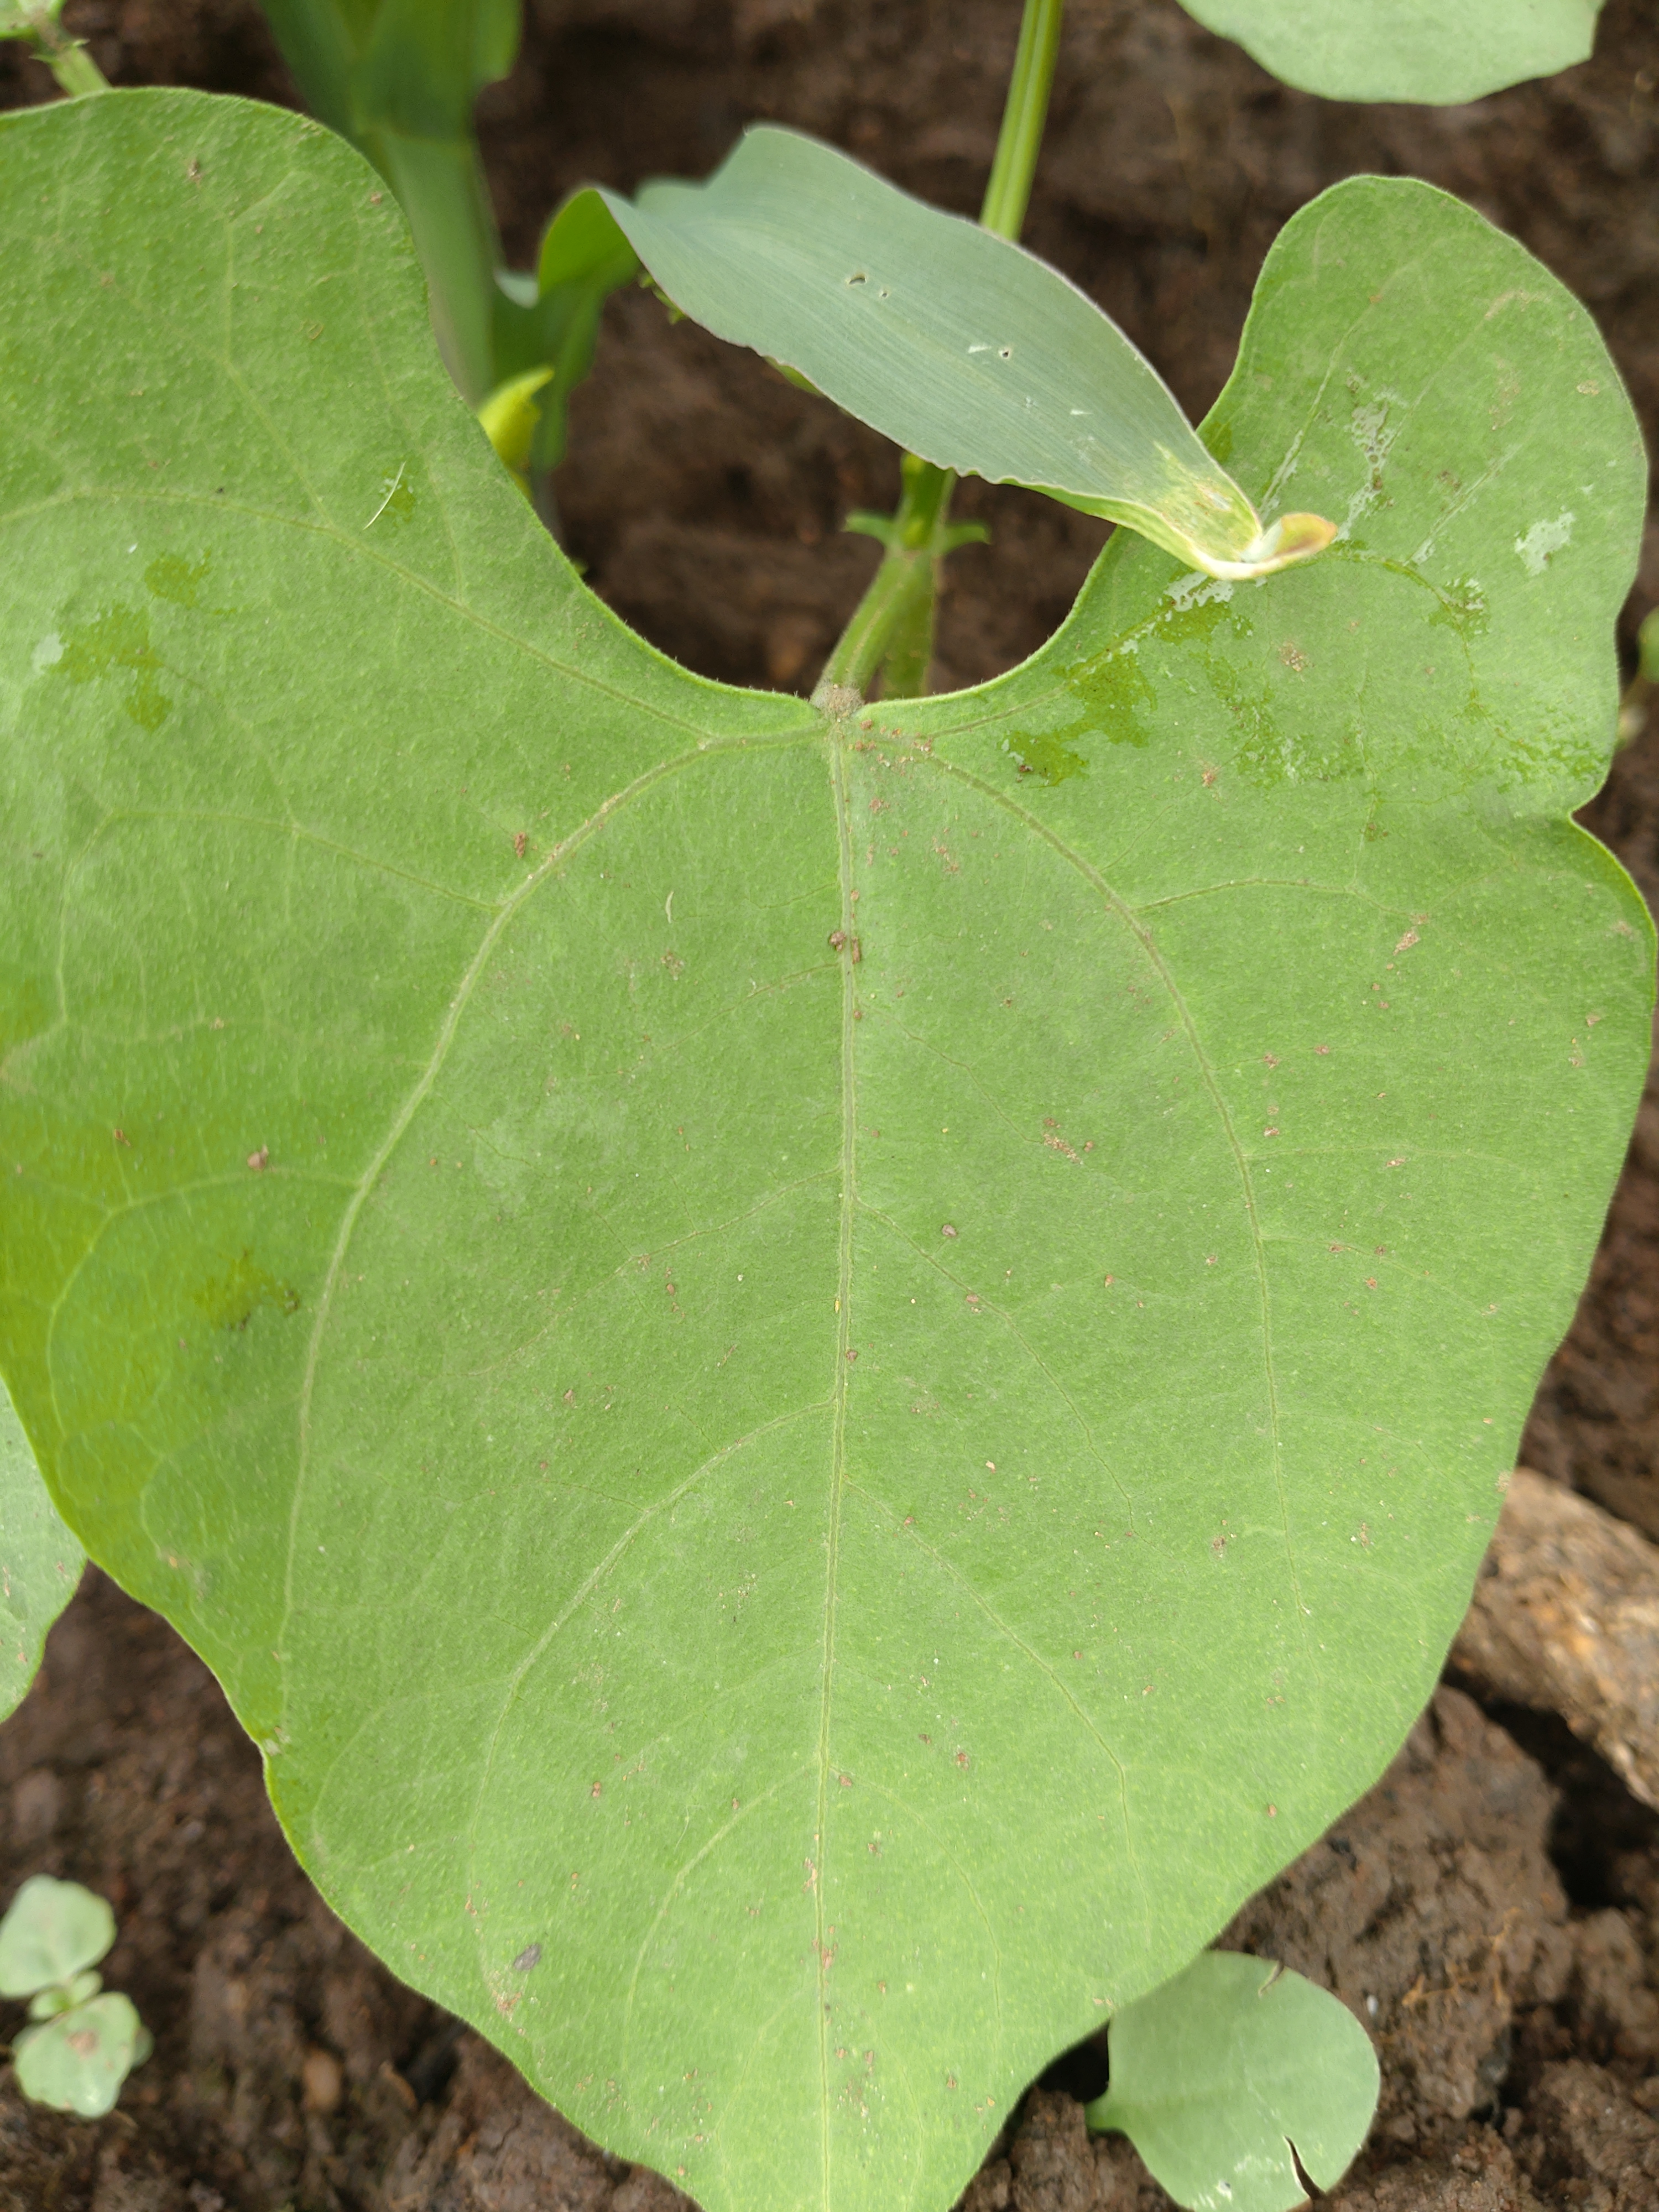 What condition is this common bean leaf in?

healthy
